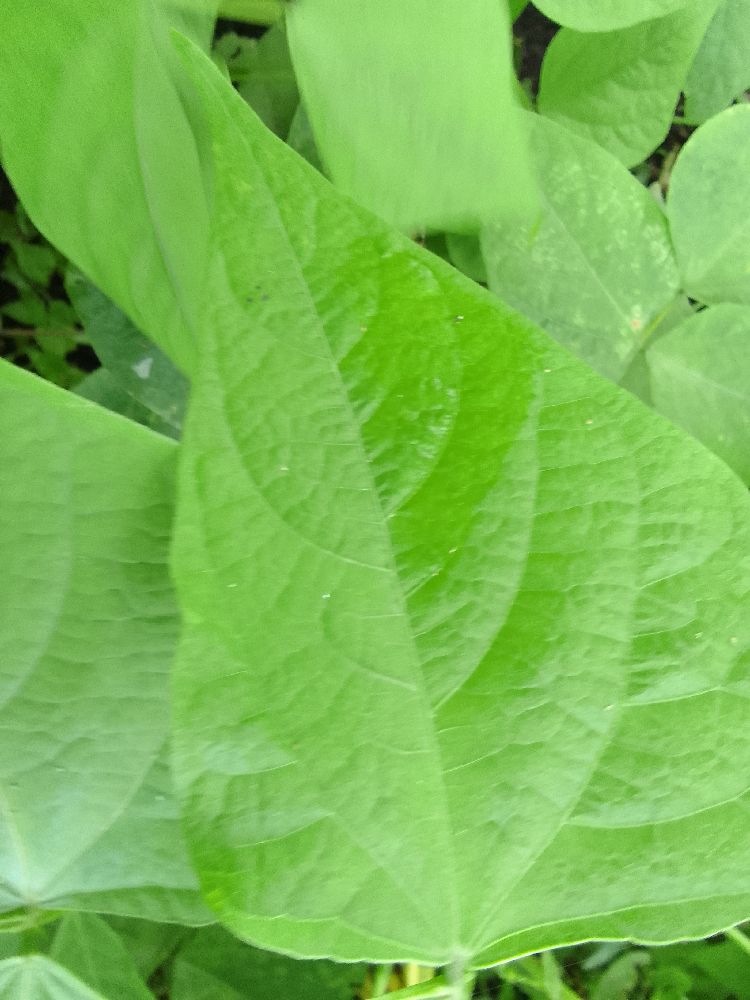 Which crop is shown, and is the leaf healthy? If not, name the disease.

common bean, healthy
